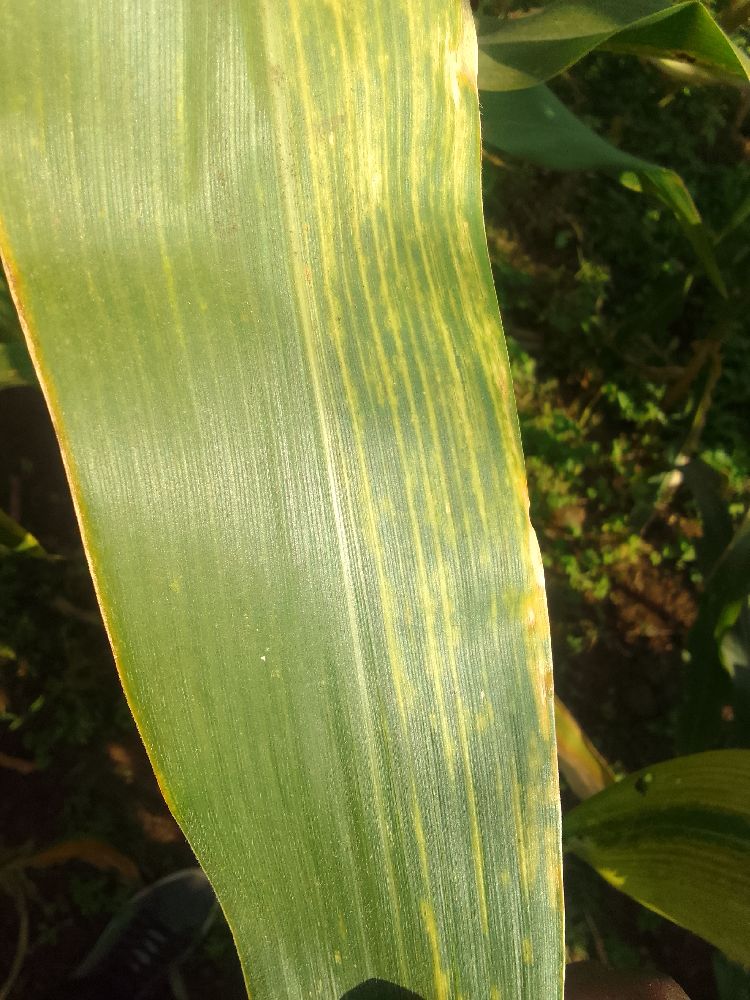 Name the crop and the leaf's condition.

maize, maize lethal necrosis
